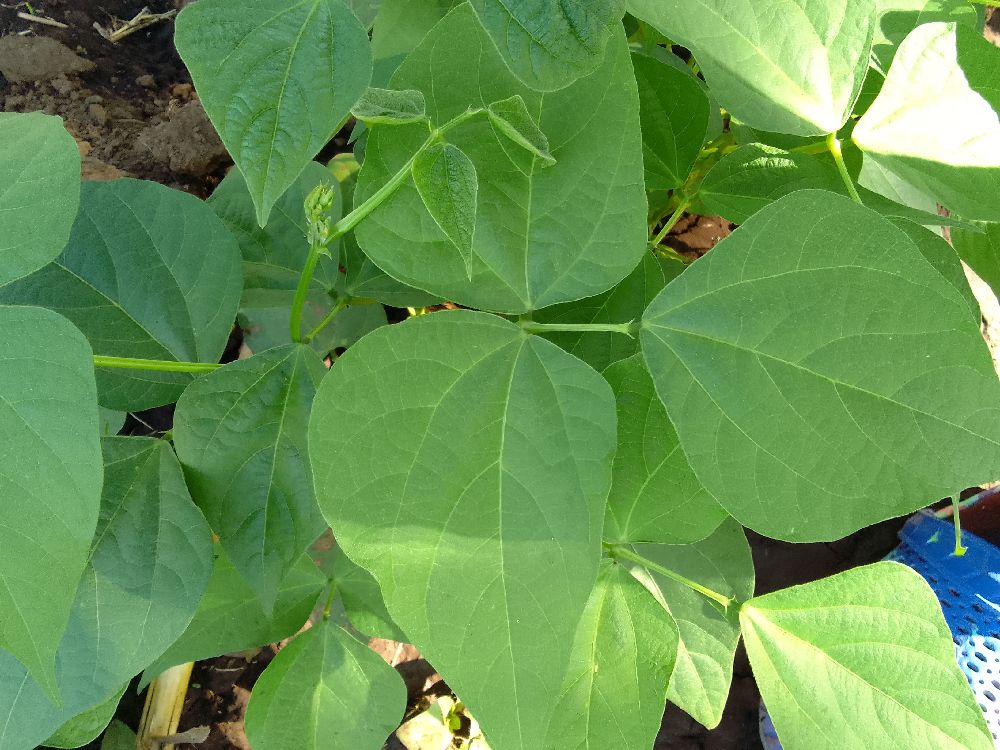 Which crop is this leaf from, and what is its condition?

common bean, healthy
